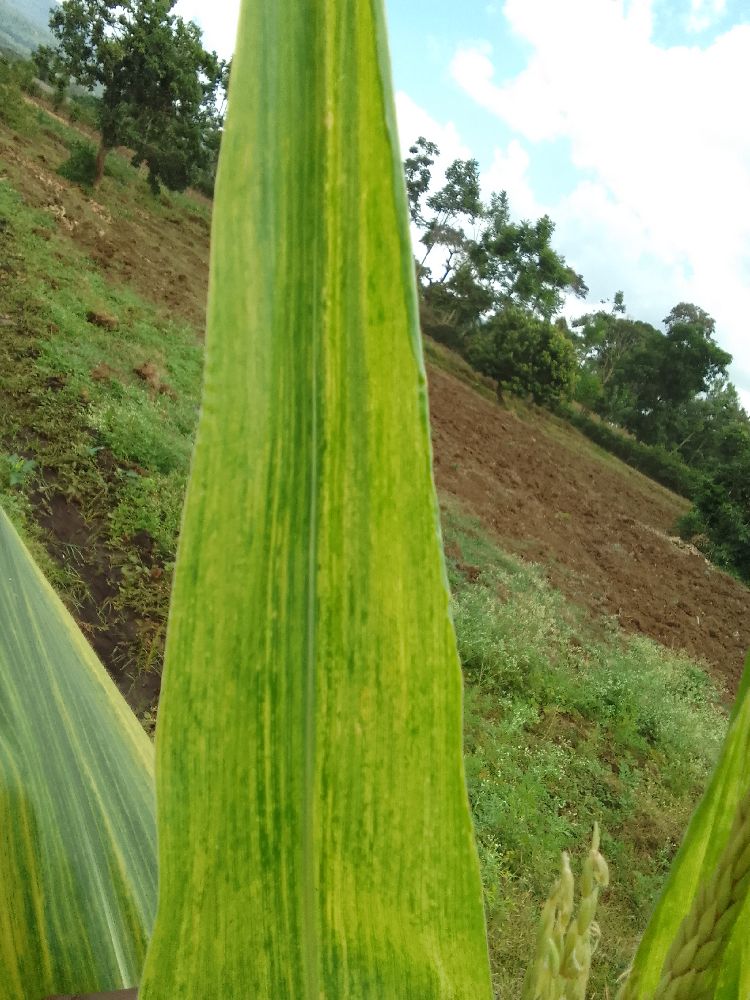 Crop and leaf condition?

maize, maize lethal necrosis
